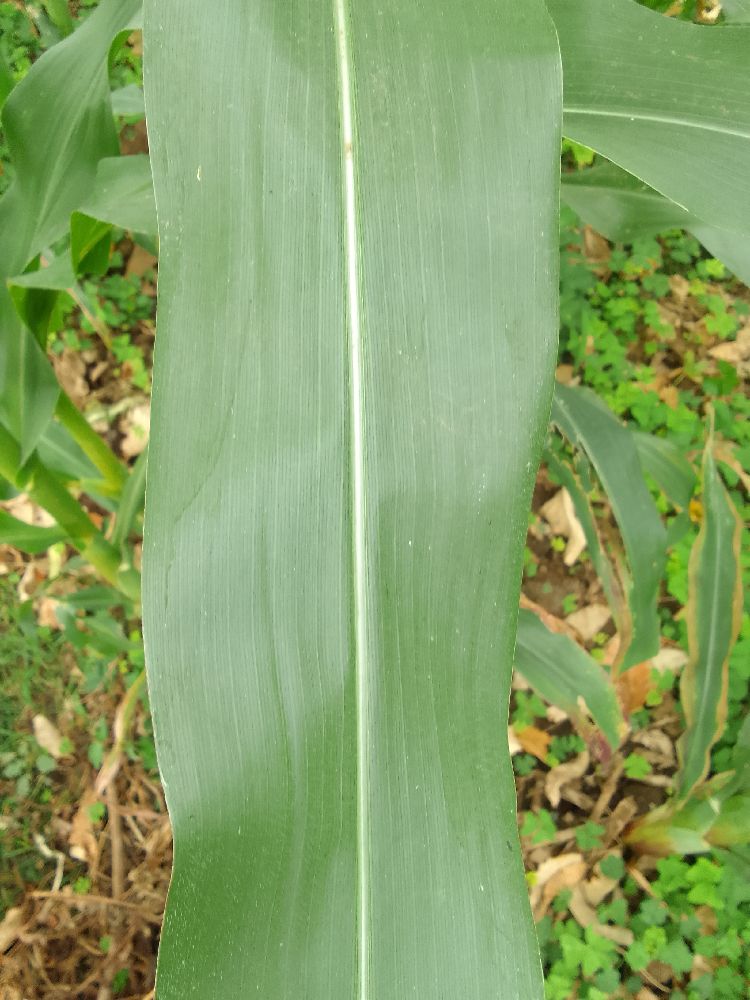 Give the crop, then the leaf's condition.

maize, healthy
